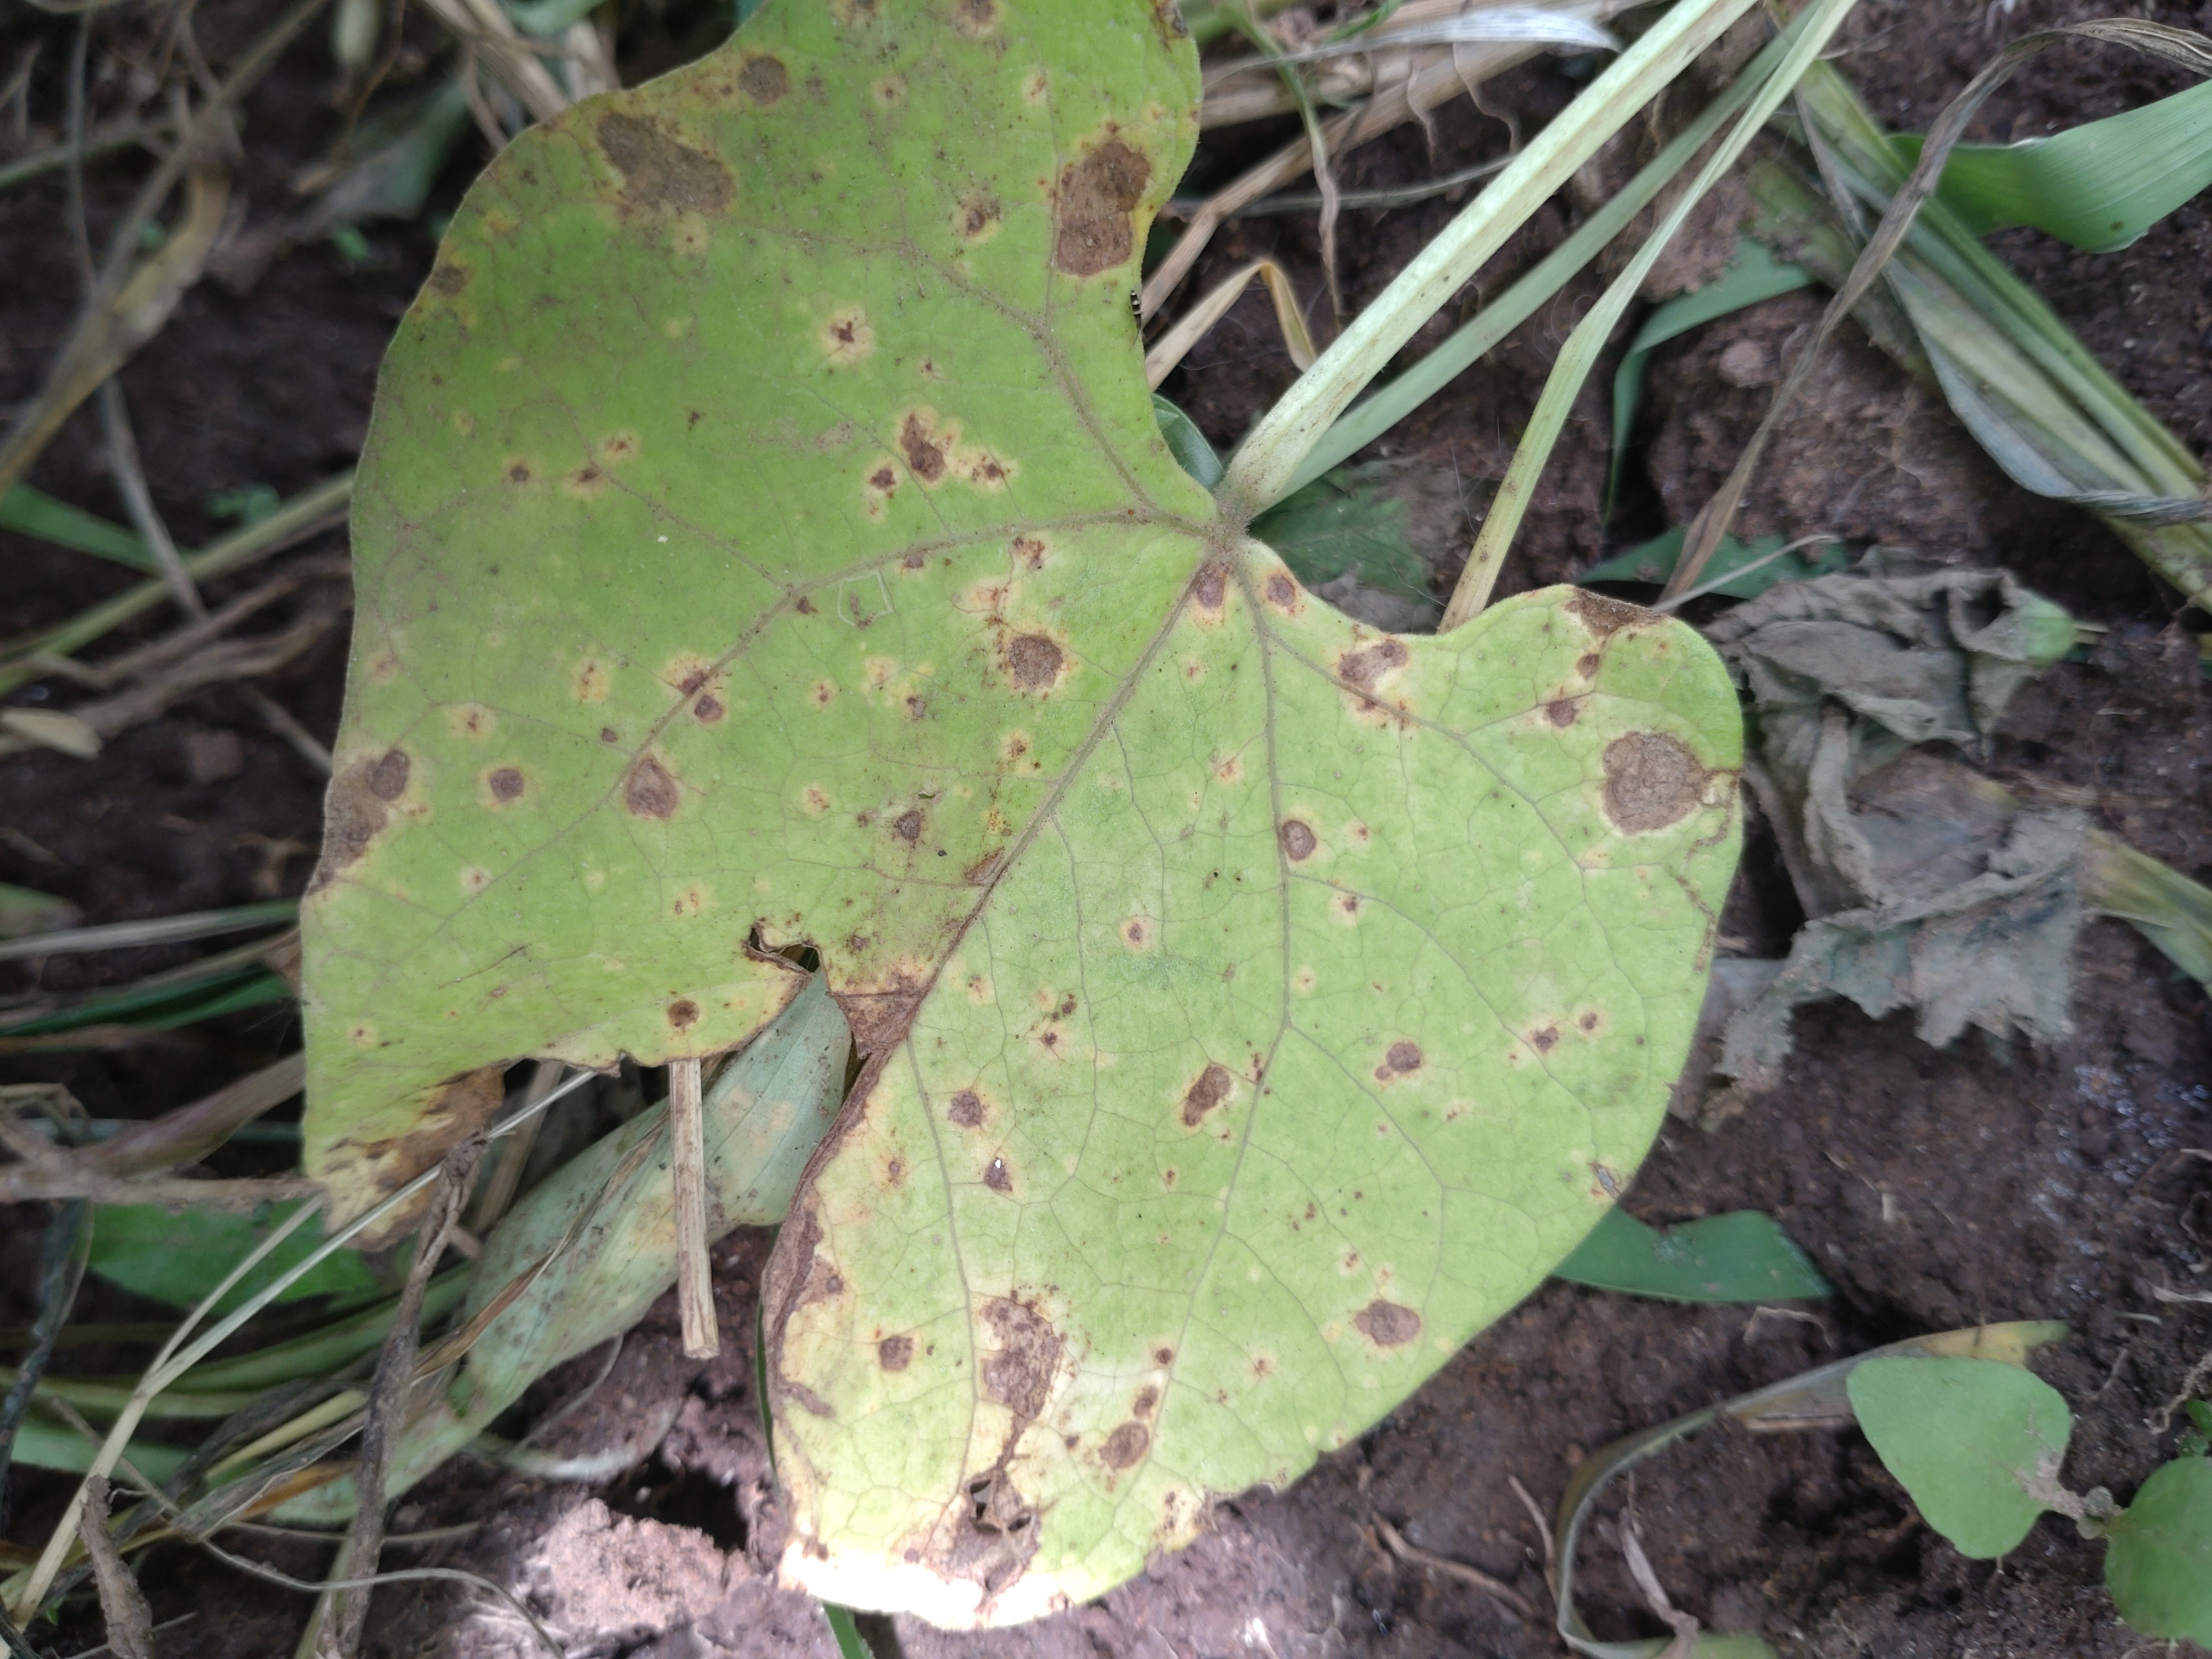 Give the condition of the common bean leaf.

rust
